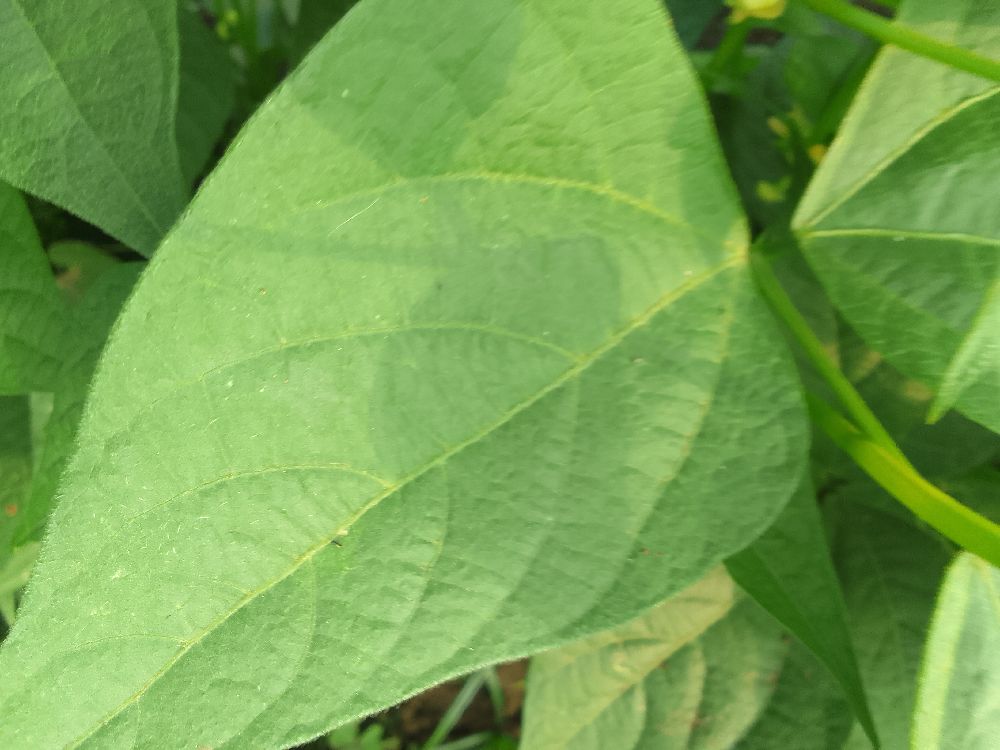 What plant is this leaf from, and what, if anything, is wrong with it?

common bean, healthy
